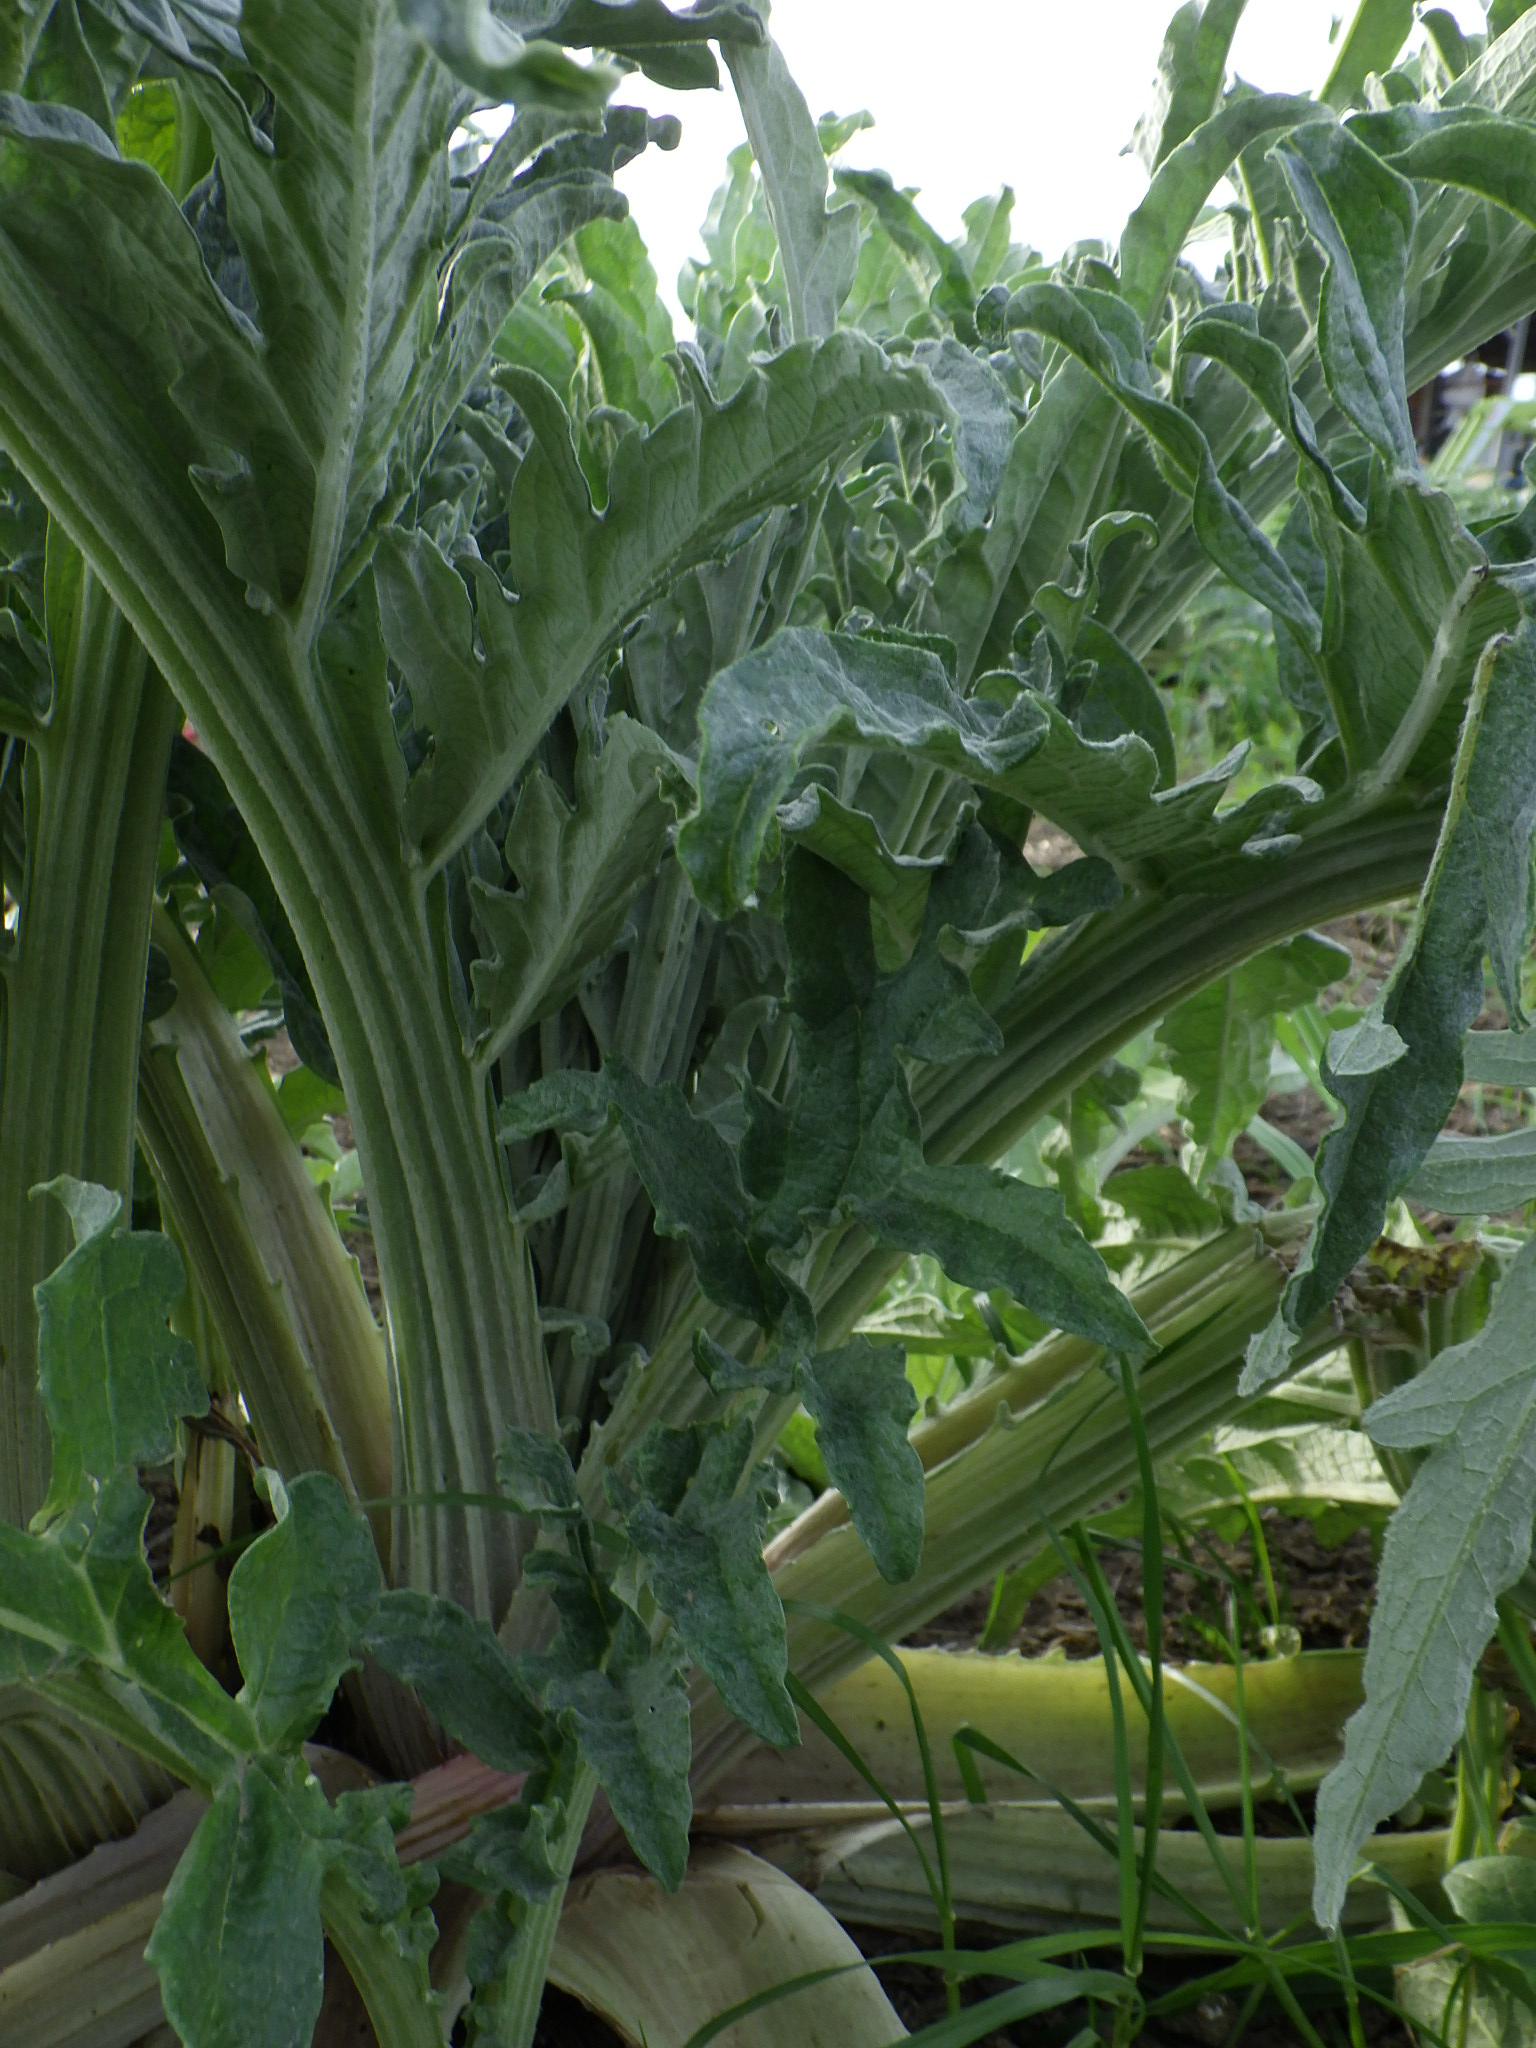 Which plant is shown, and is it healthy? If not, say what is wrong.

artichoke, healthy
